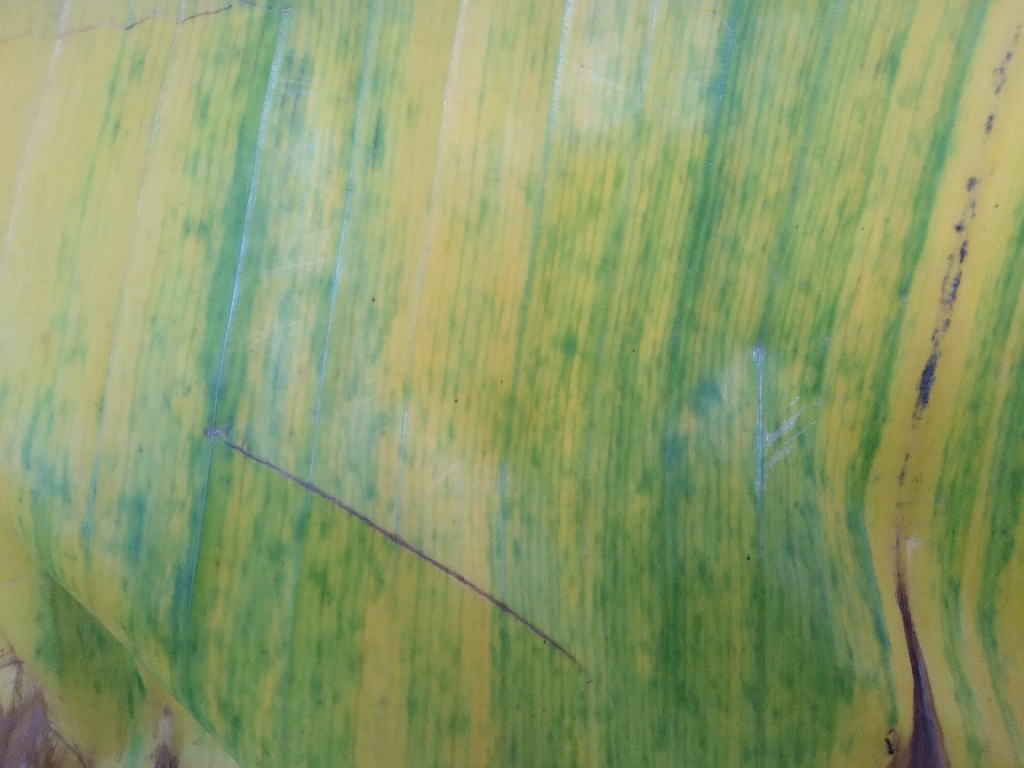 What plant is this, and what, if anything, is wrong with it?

banana, fusarium wilt race 1
